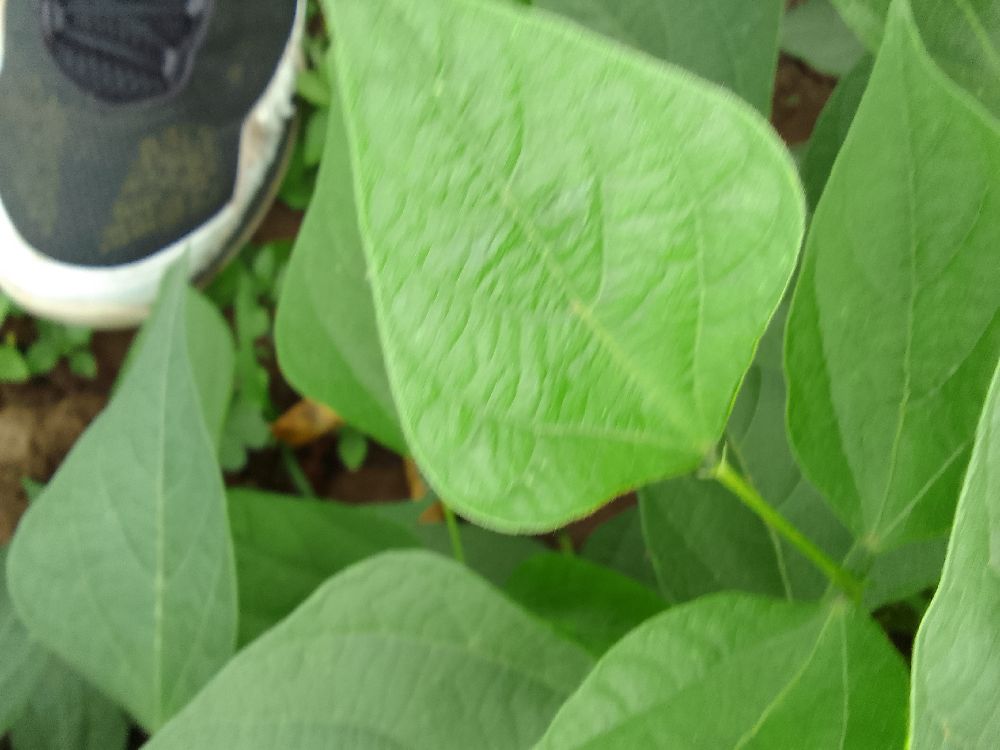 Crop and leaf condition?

common bean, healthy
